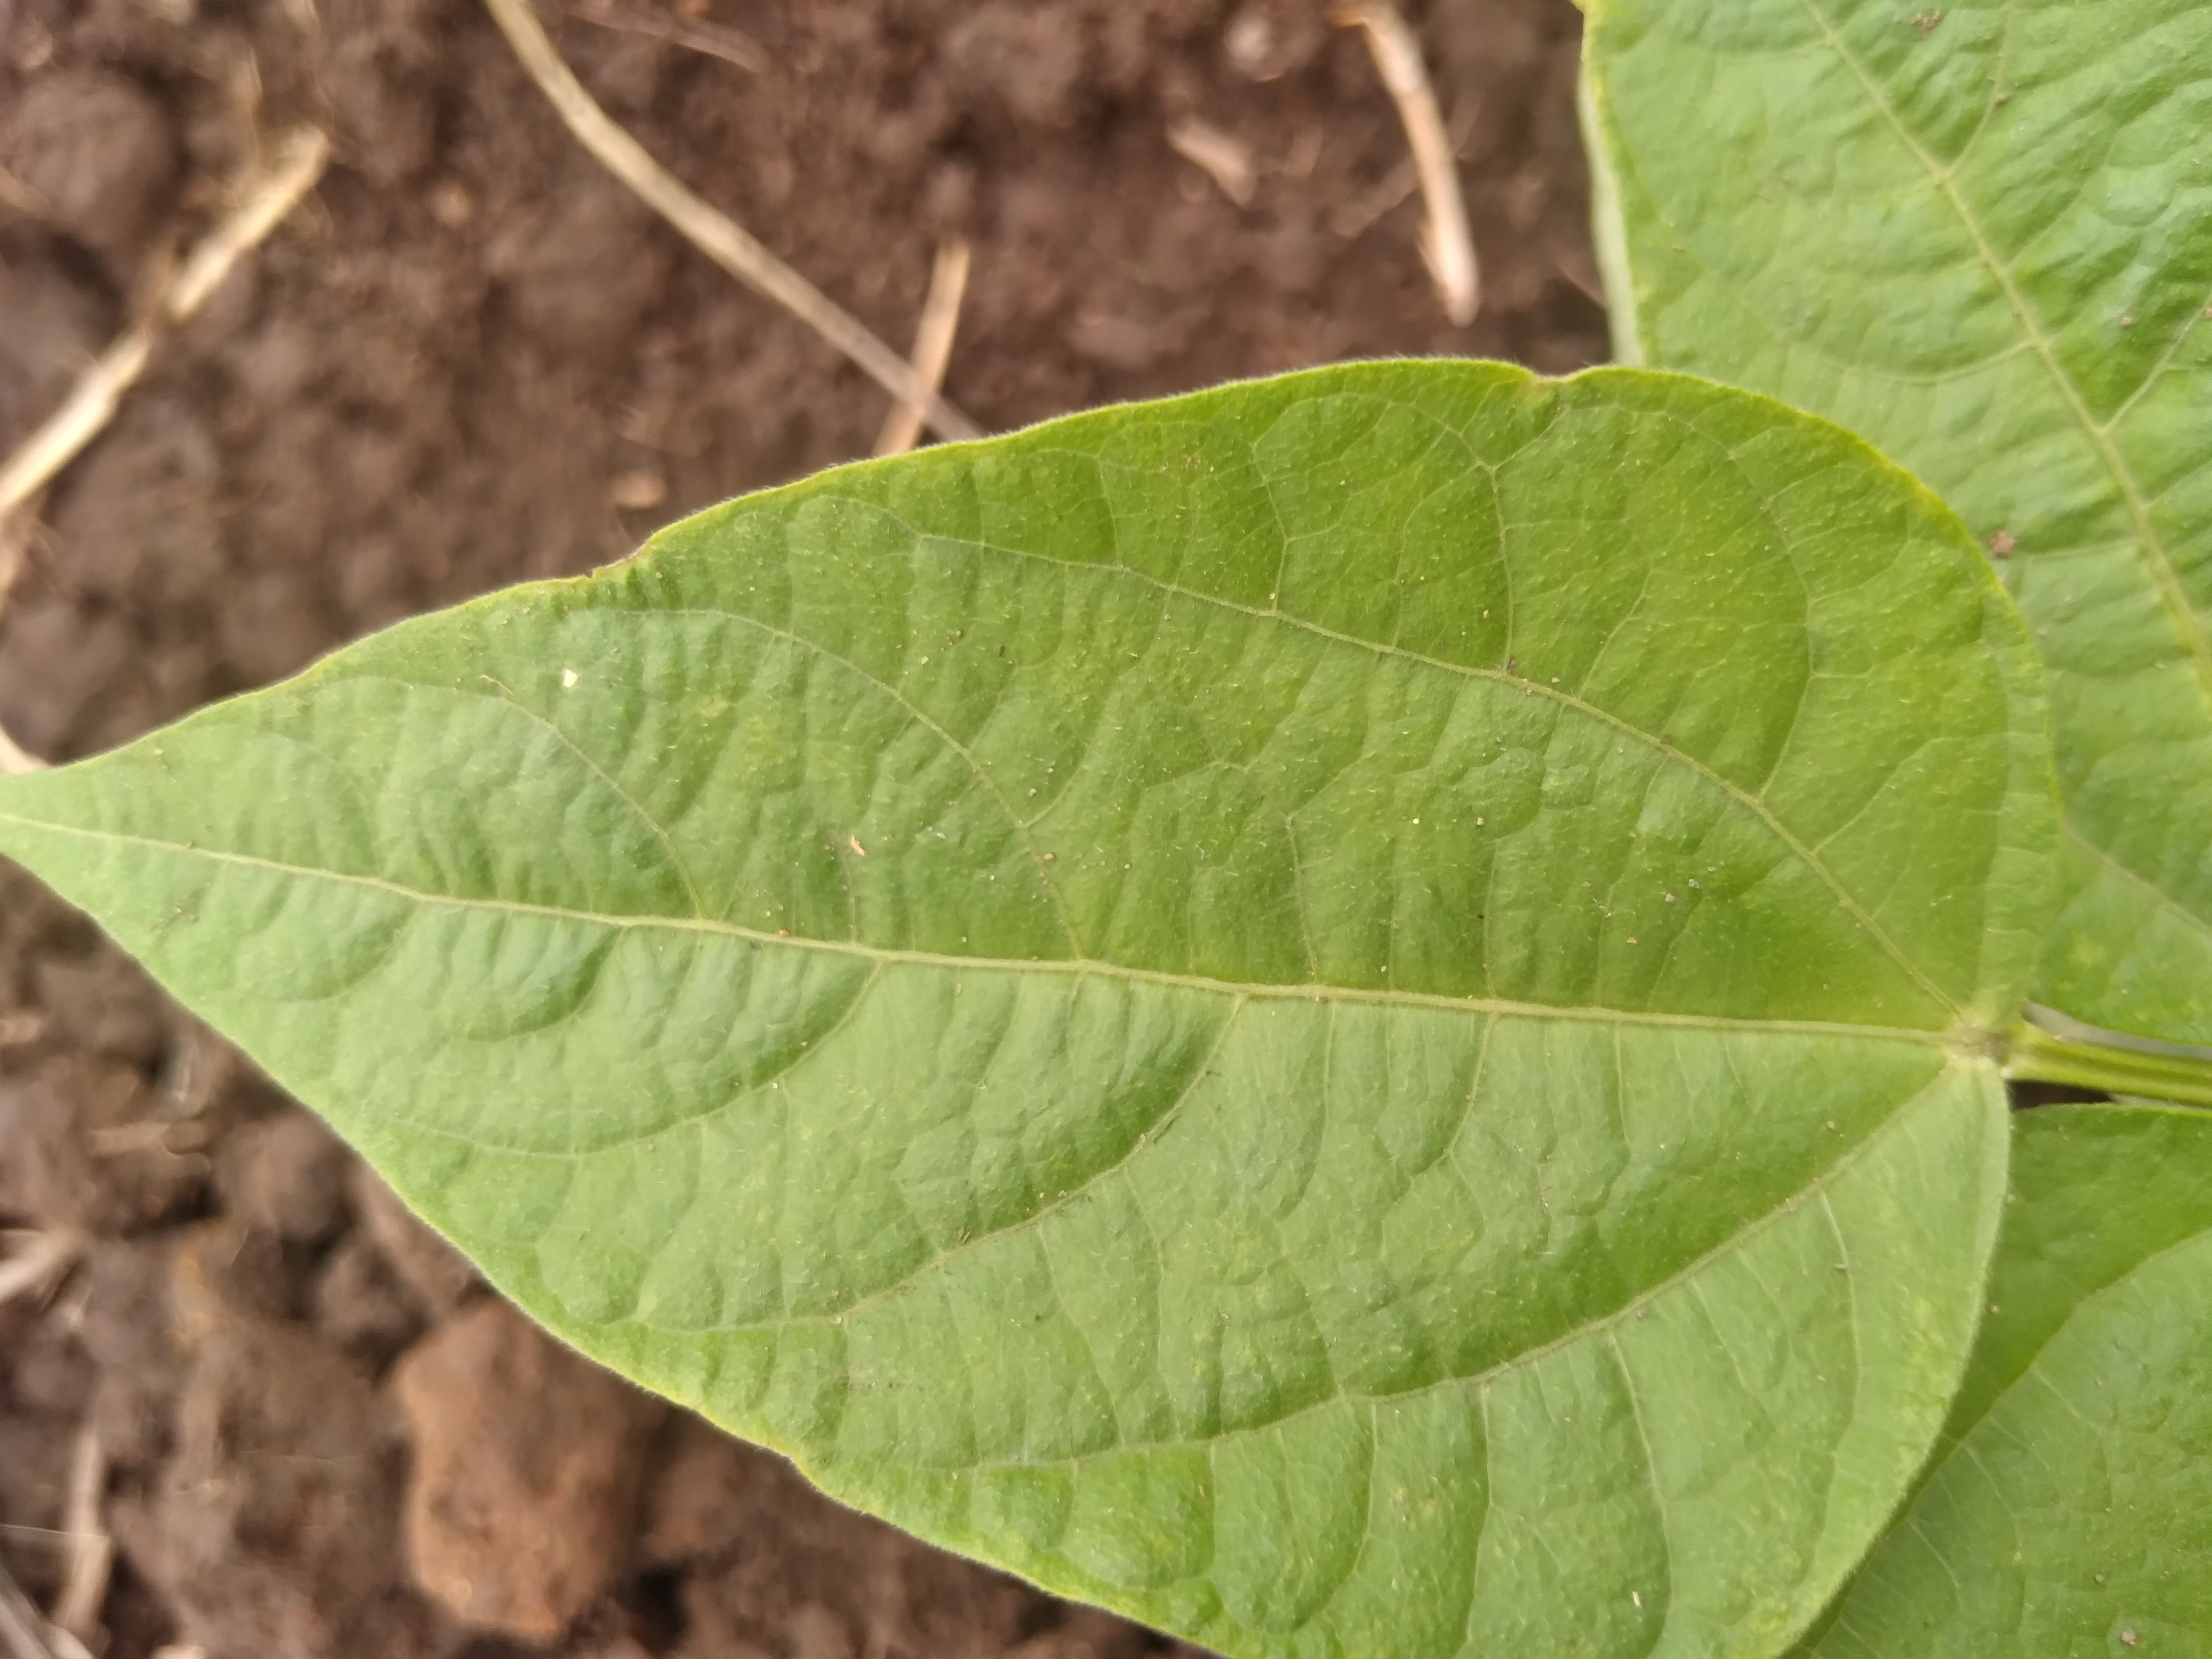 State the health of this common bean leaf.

healthy
